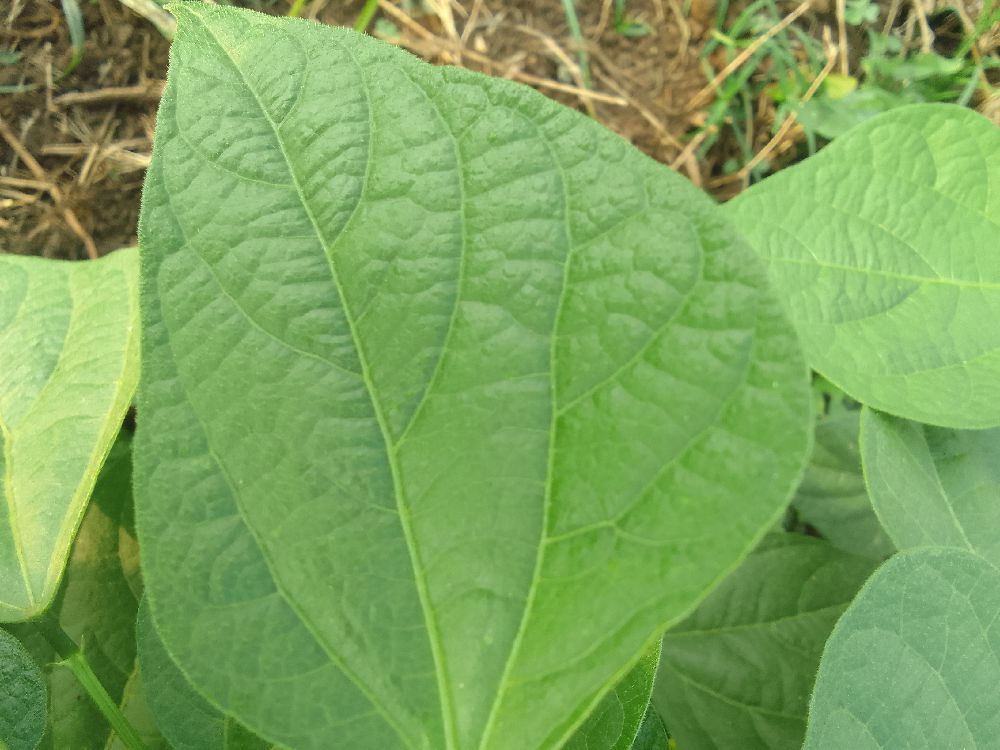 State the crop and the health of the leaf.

common bean, healthy
